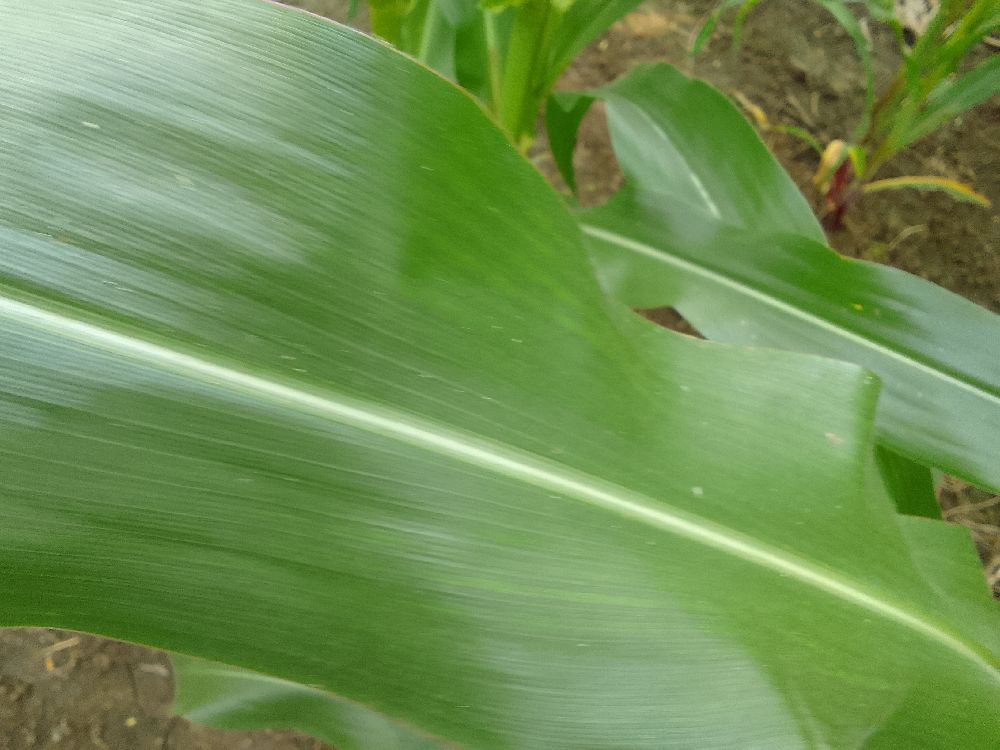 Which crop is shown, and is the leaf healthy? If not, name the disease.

maize, healthy
